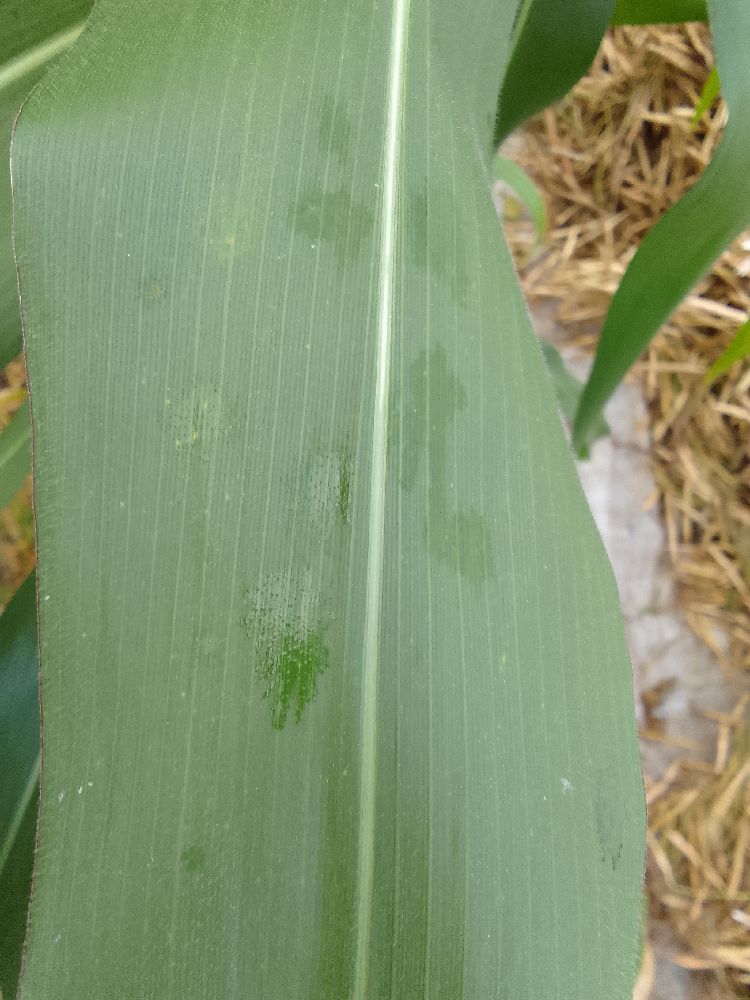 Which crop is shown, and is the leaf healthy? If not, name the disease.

maize, healthy
